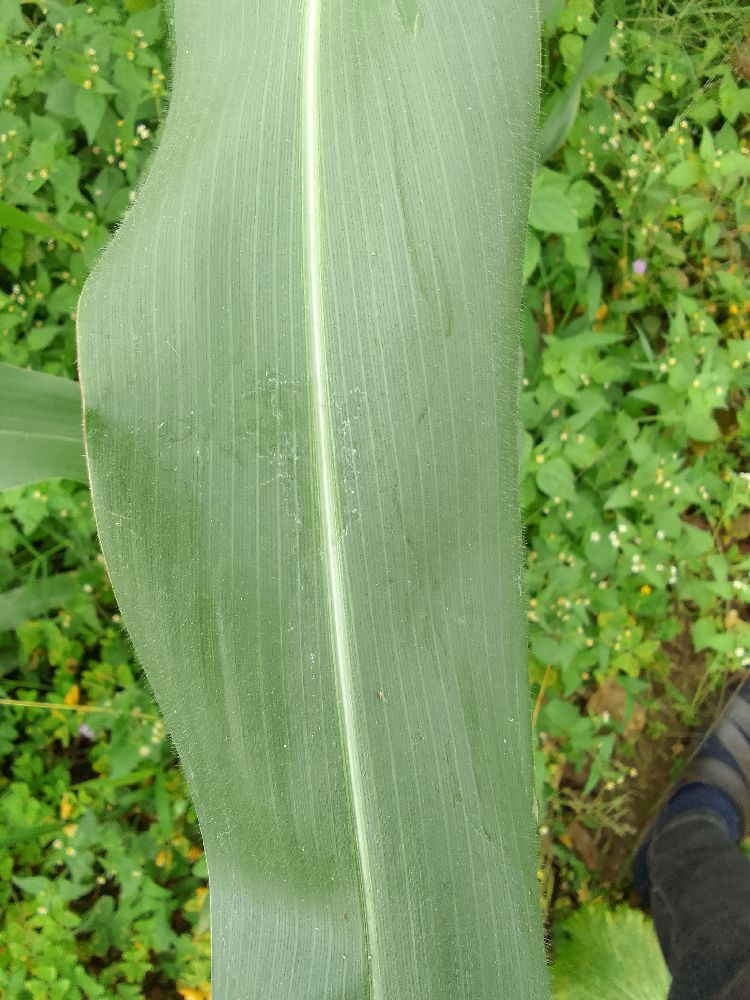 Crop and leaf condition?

maize, healthy
